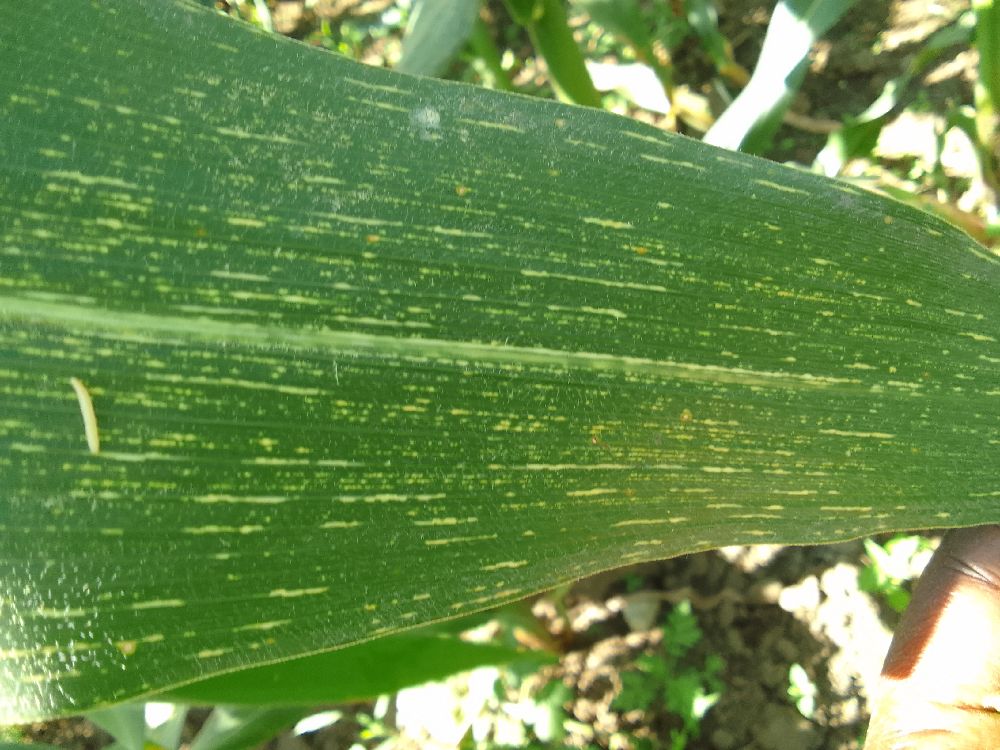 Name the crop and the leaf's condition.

maize, maize streak virus
